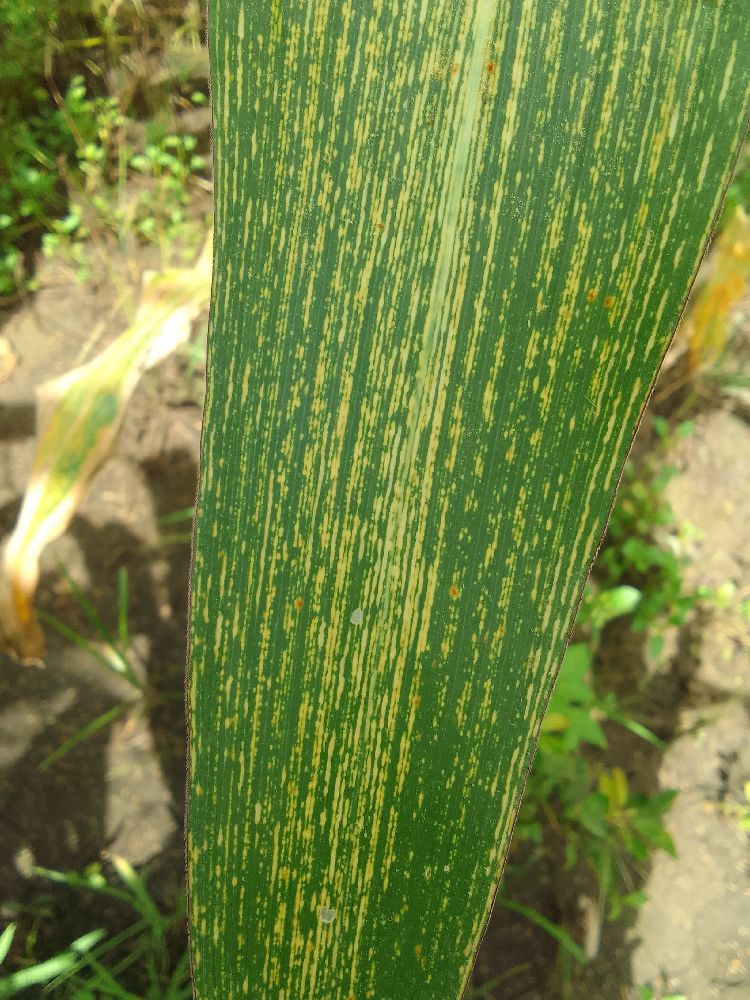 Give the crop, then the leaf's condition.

maize, maize streak virus
